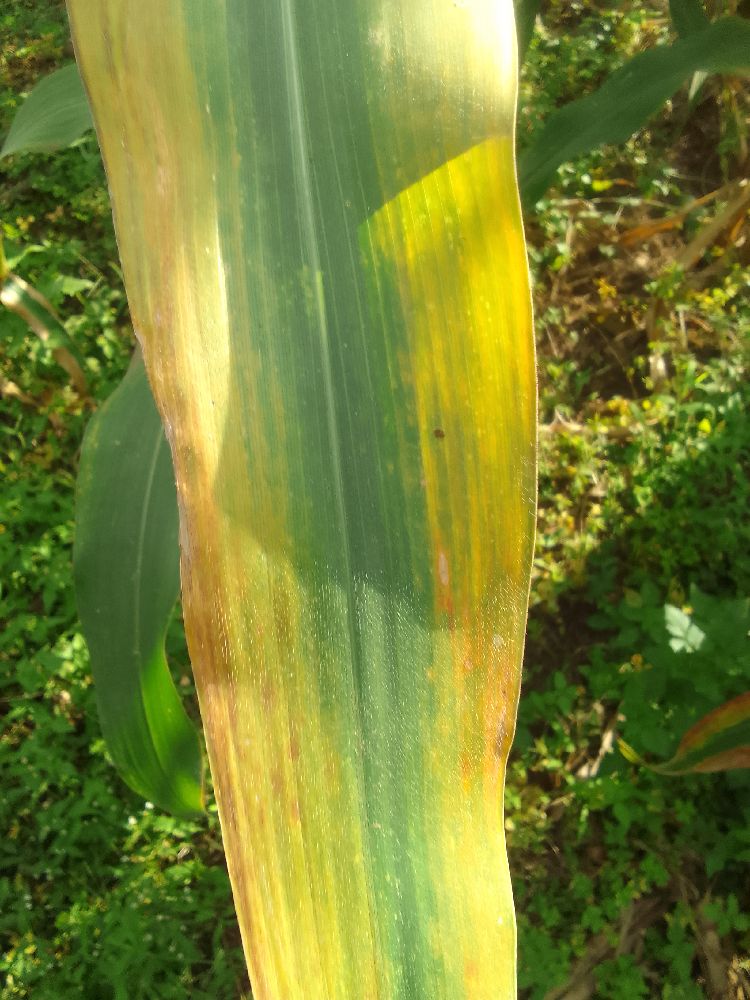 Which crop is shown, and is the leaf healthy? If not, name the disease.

maize, maize lethal necrosis
